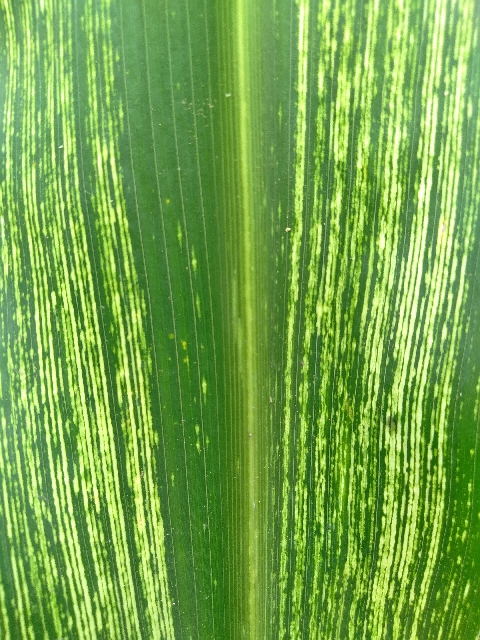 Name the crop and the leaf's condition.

maize, maize streak virus
